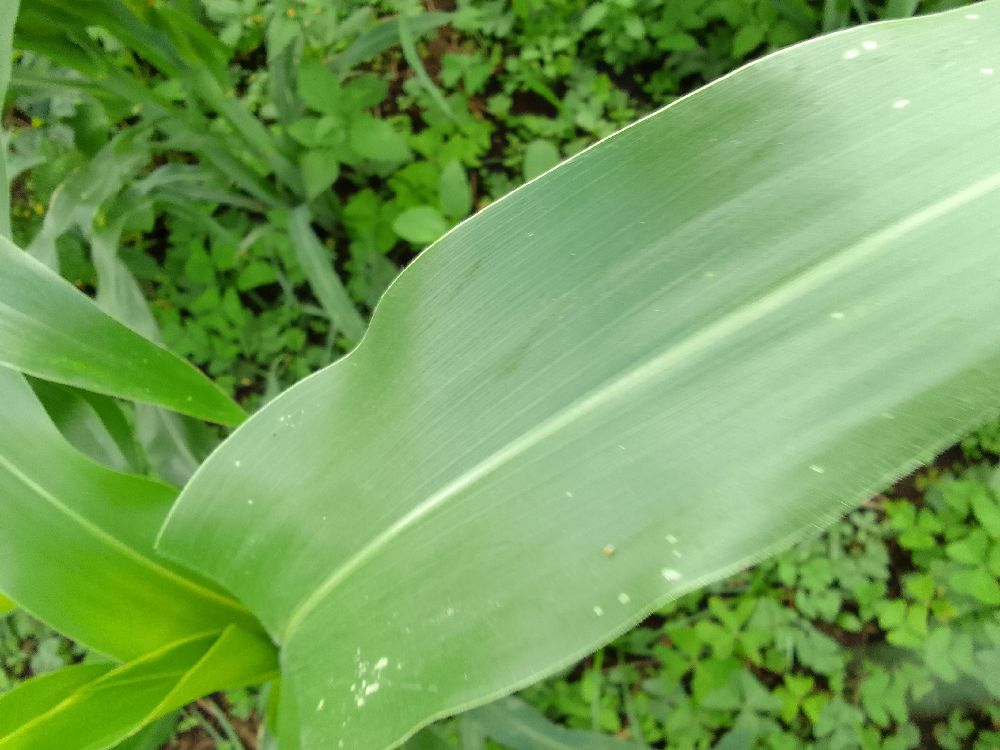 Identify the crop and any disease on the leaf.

maize, healthy
